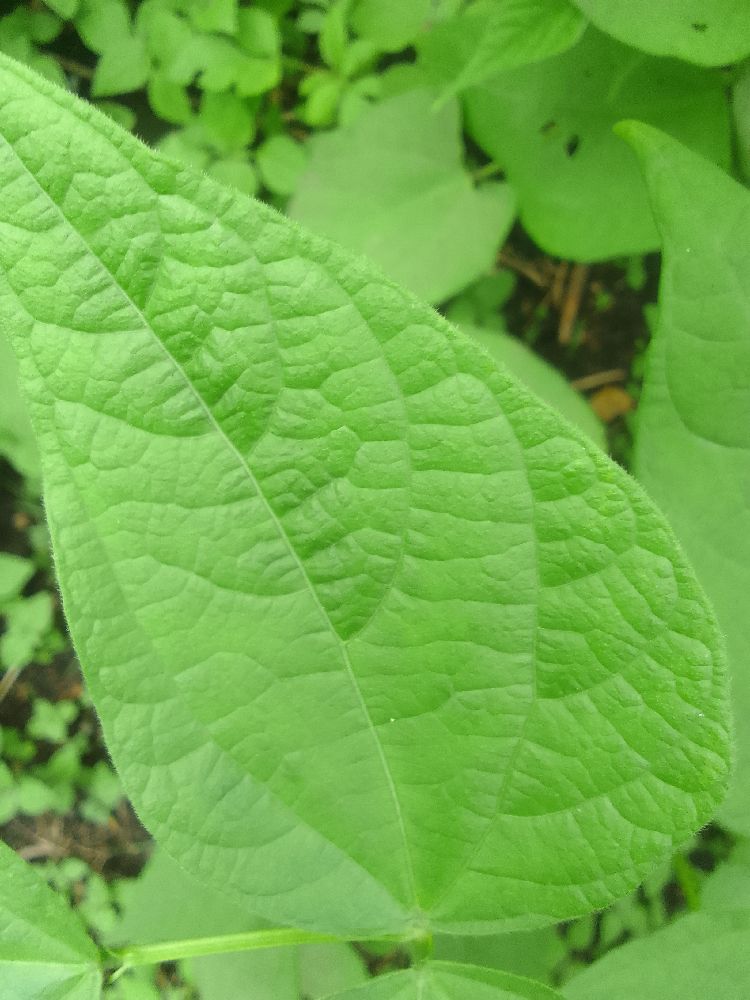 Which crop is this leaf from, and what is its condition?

common bean, healthy
